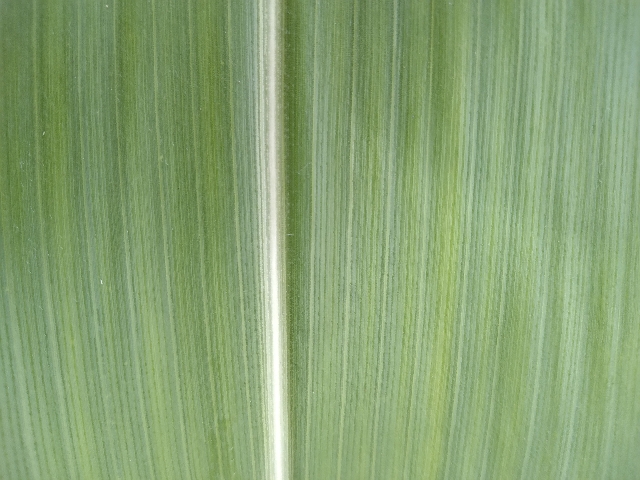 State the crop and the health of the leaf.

maize, healthy
